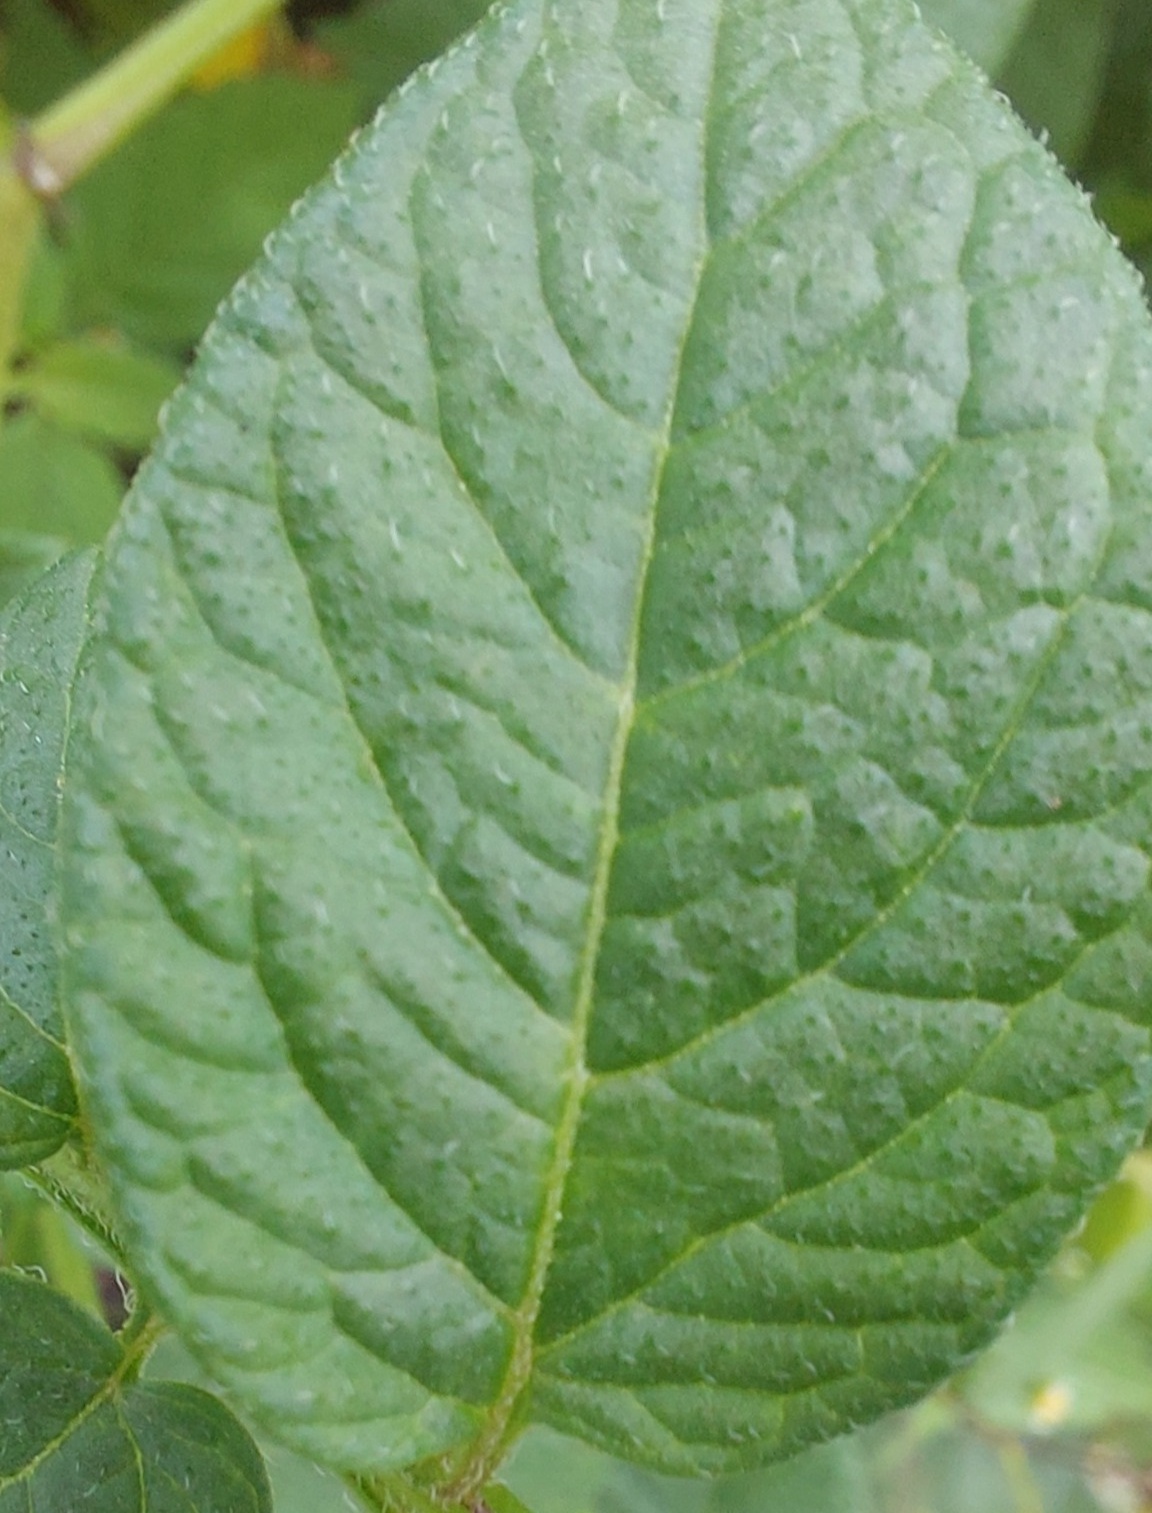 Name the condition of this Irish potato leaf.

healthy
